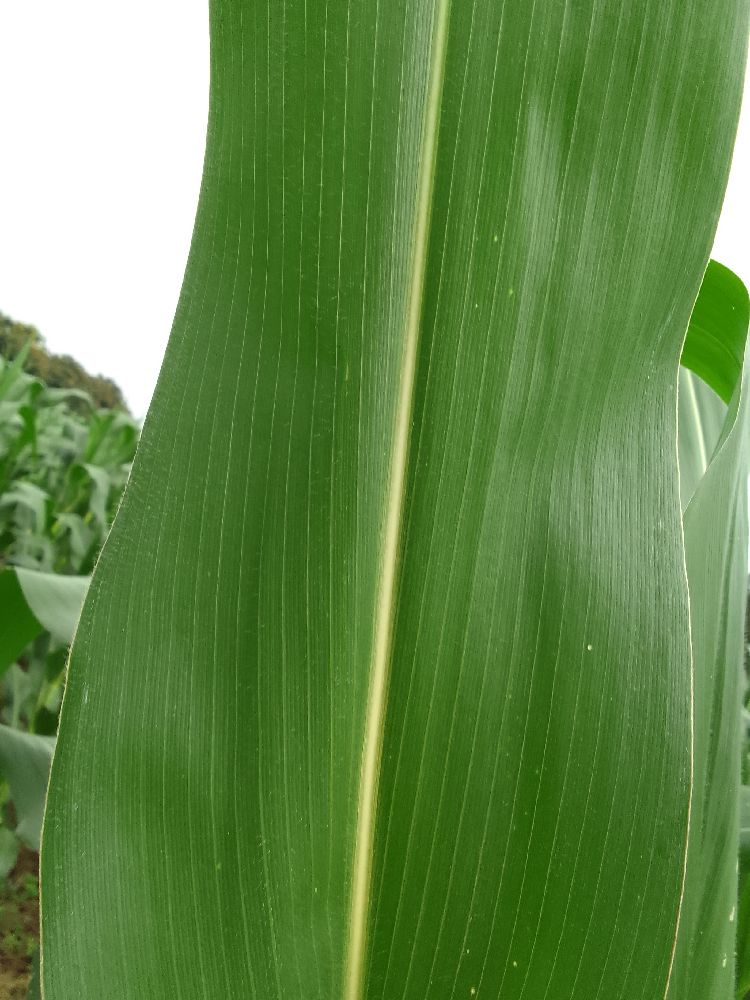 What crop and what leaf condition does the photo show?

maize, healthy
